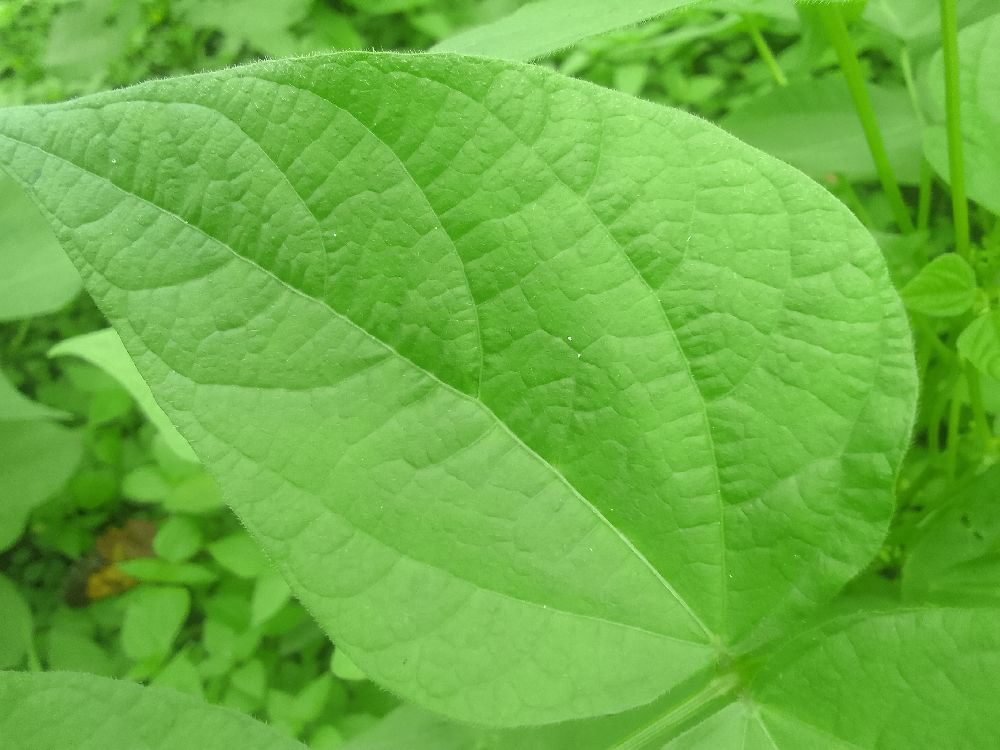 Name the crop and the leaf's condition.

common bean, healthy
